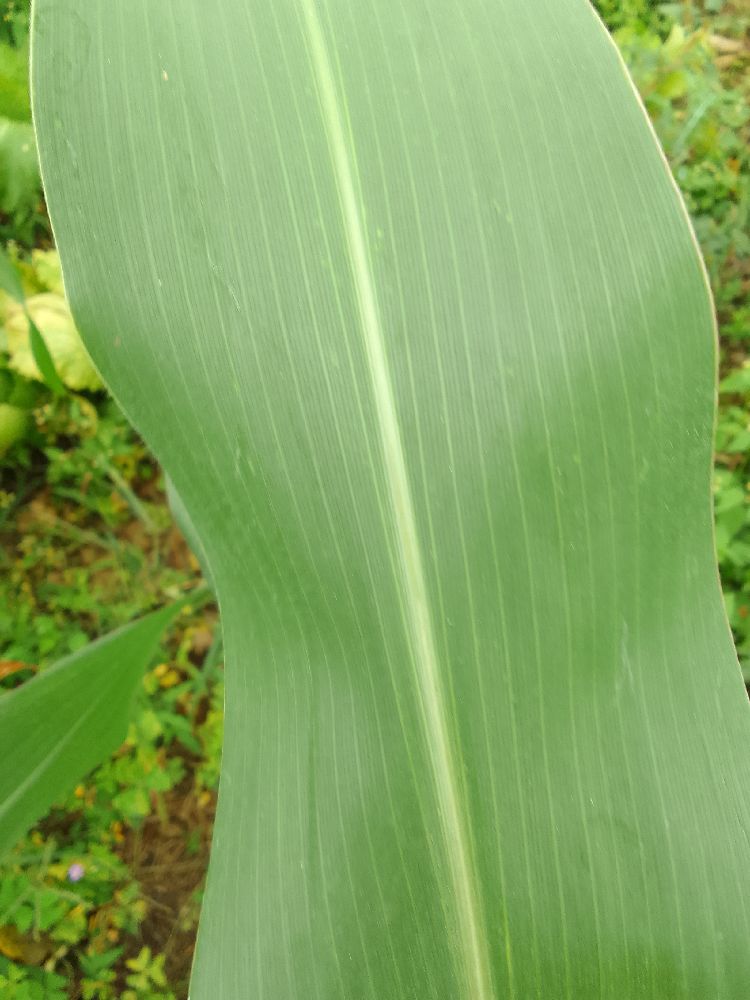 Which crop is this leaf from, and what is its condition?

maize, healthy
